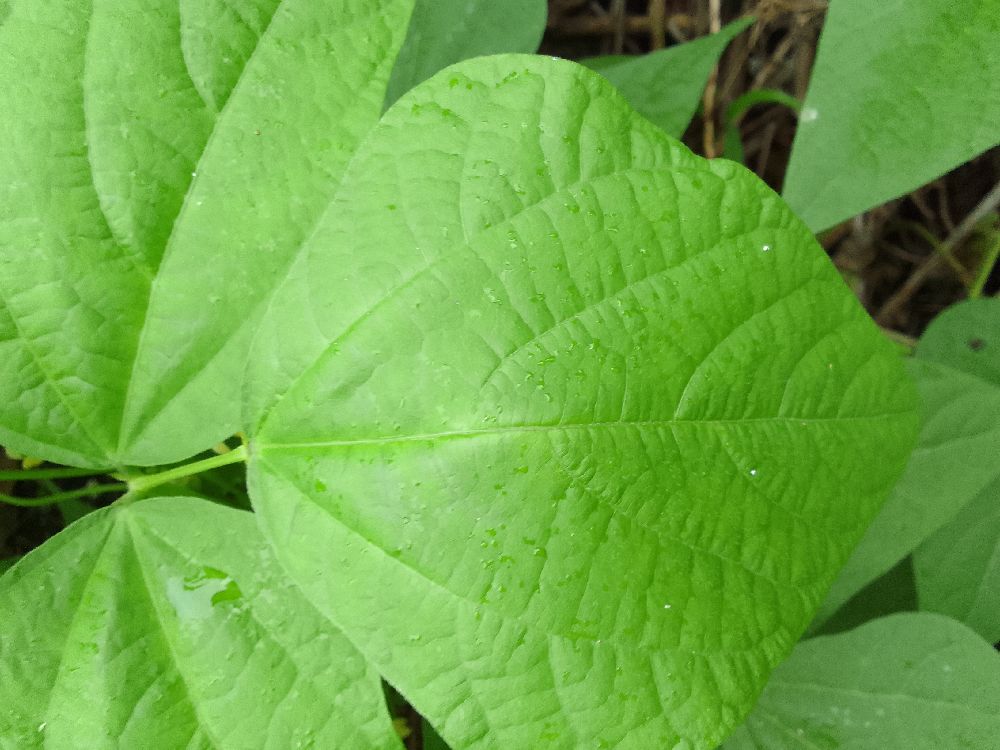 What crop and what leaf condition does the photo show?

common bean, healthy
